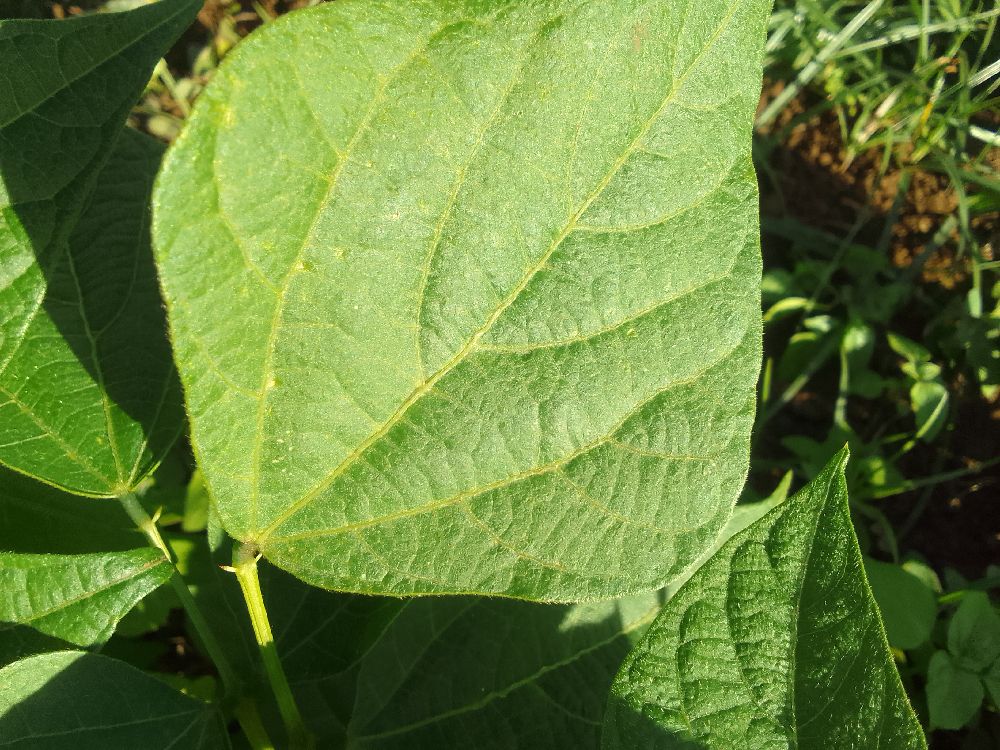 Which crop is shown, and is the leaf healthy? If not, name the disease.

common bean, healthy
